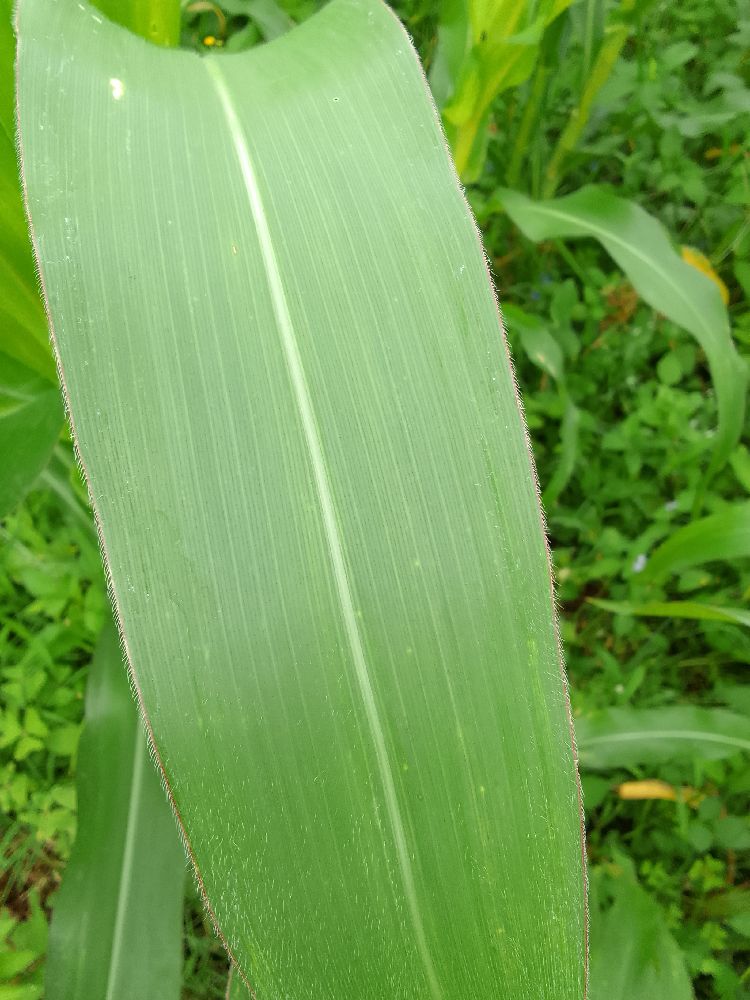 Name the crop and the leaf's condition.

maize, healthy
